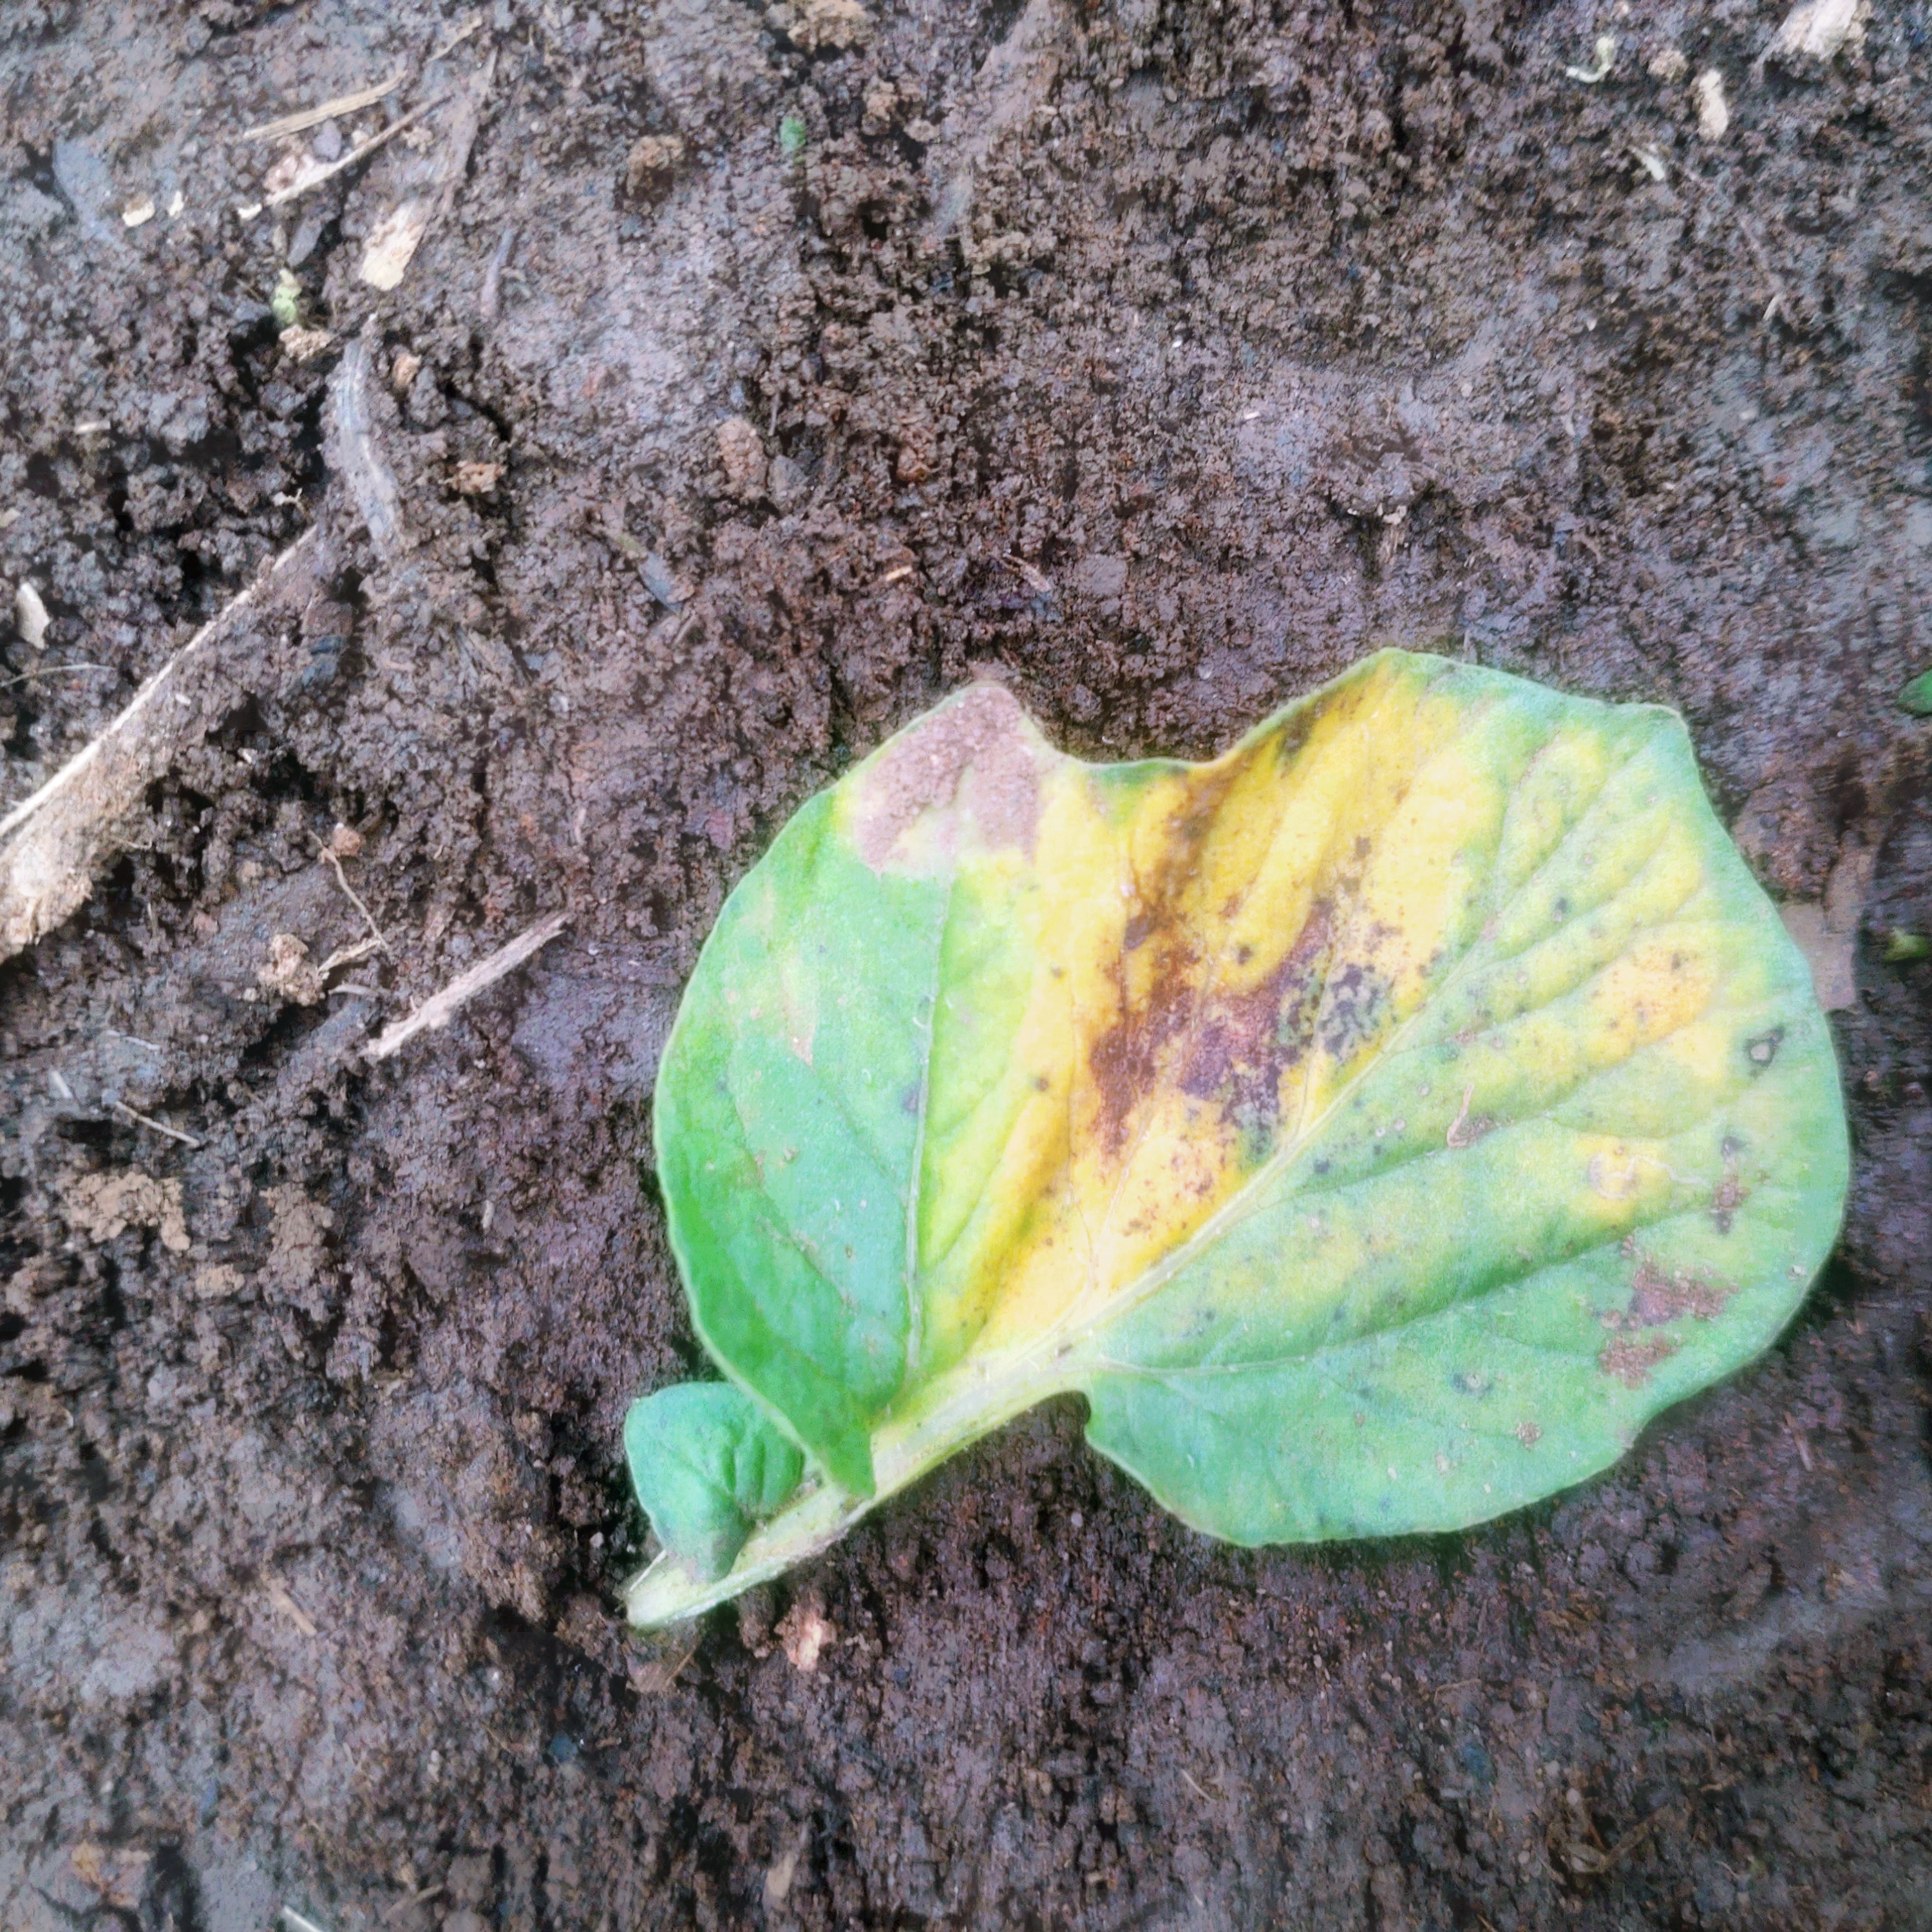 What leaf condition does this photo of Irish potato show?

late blight
